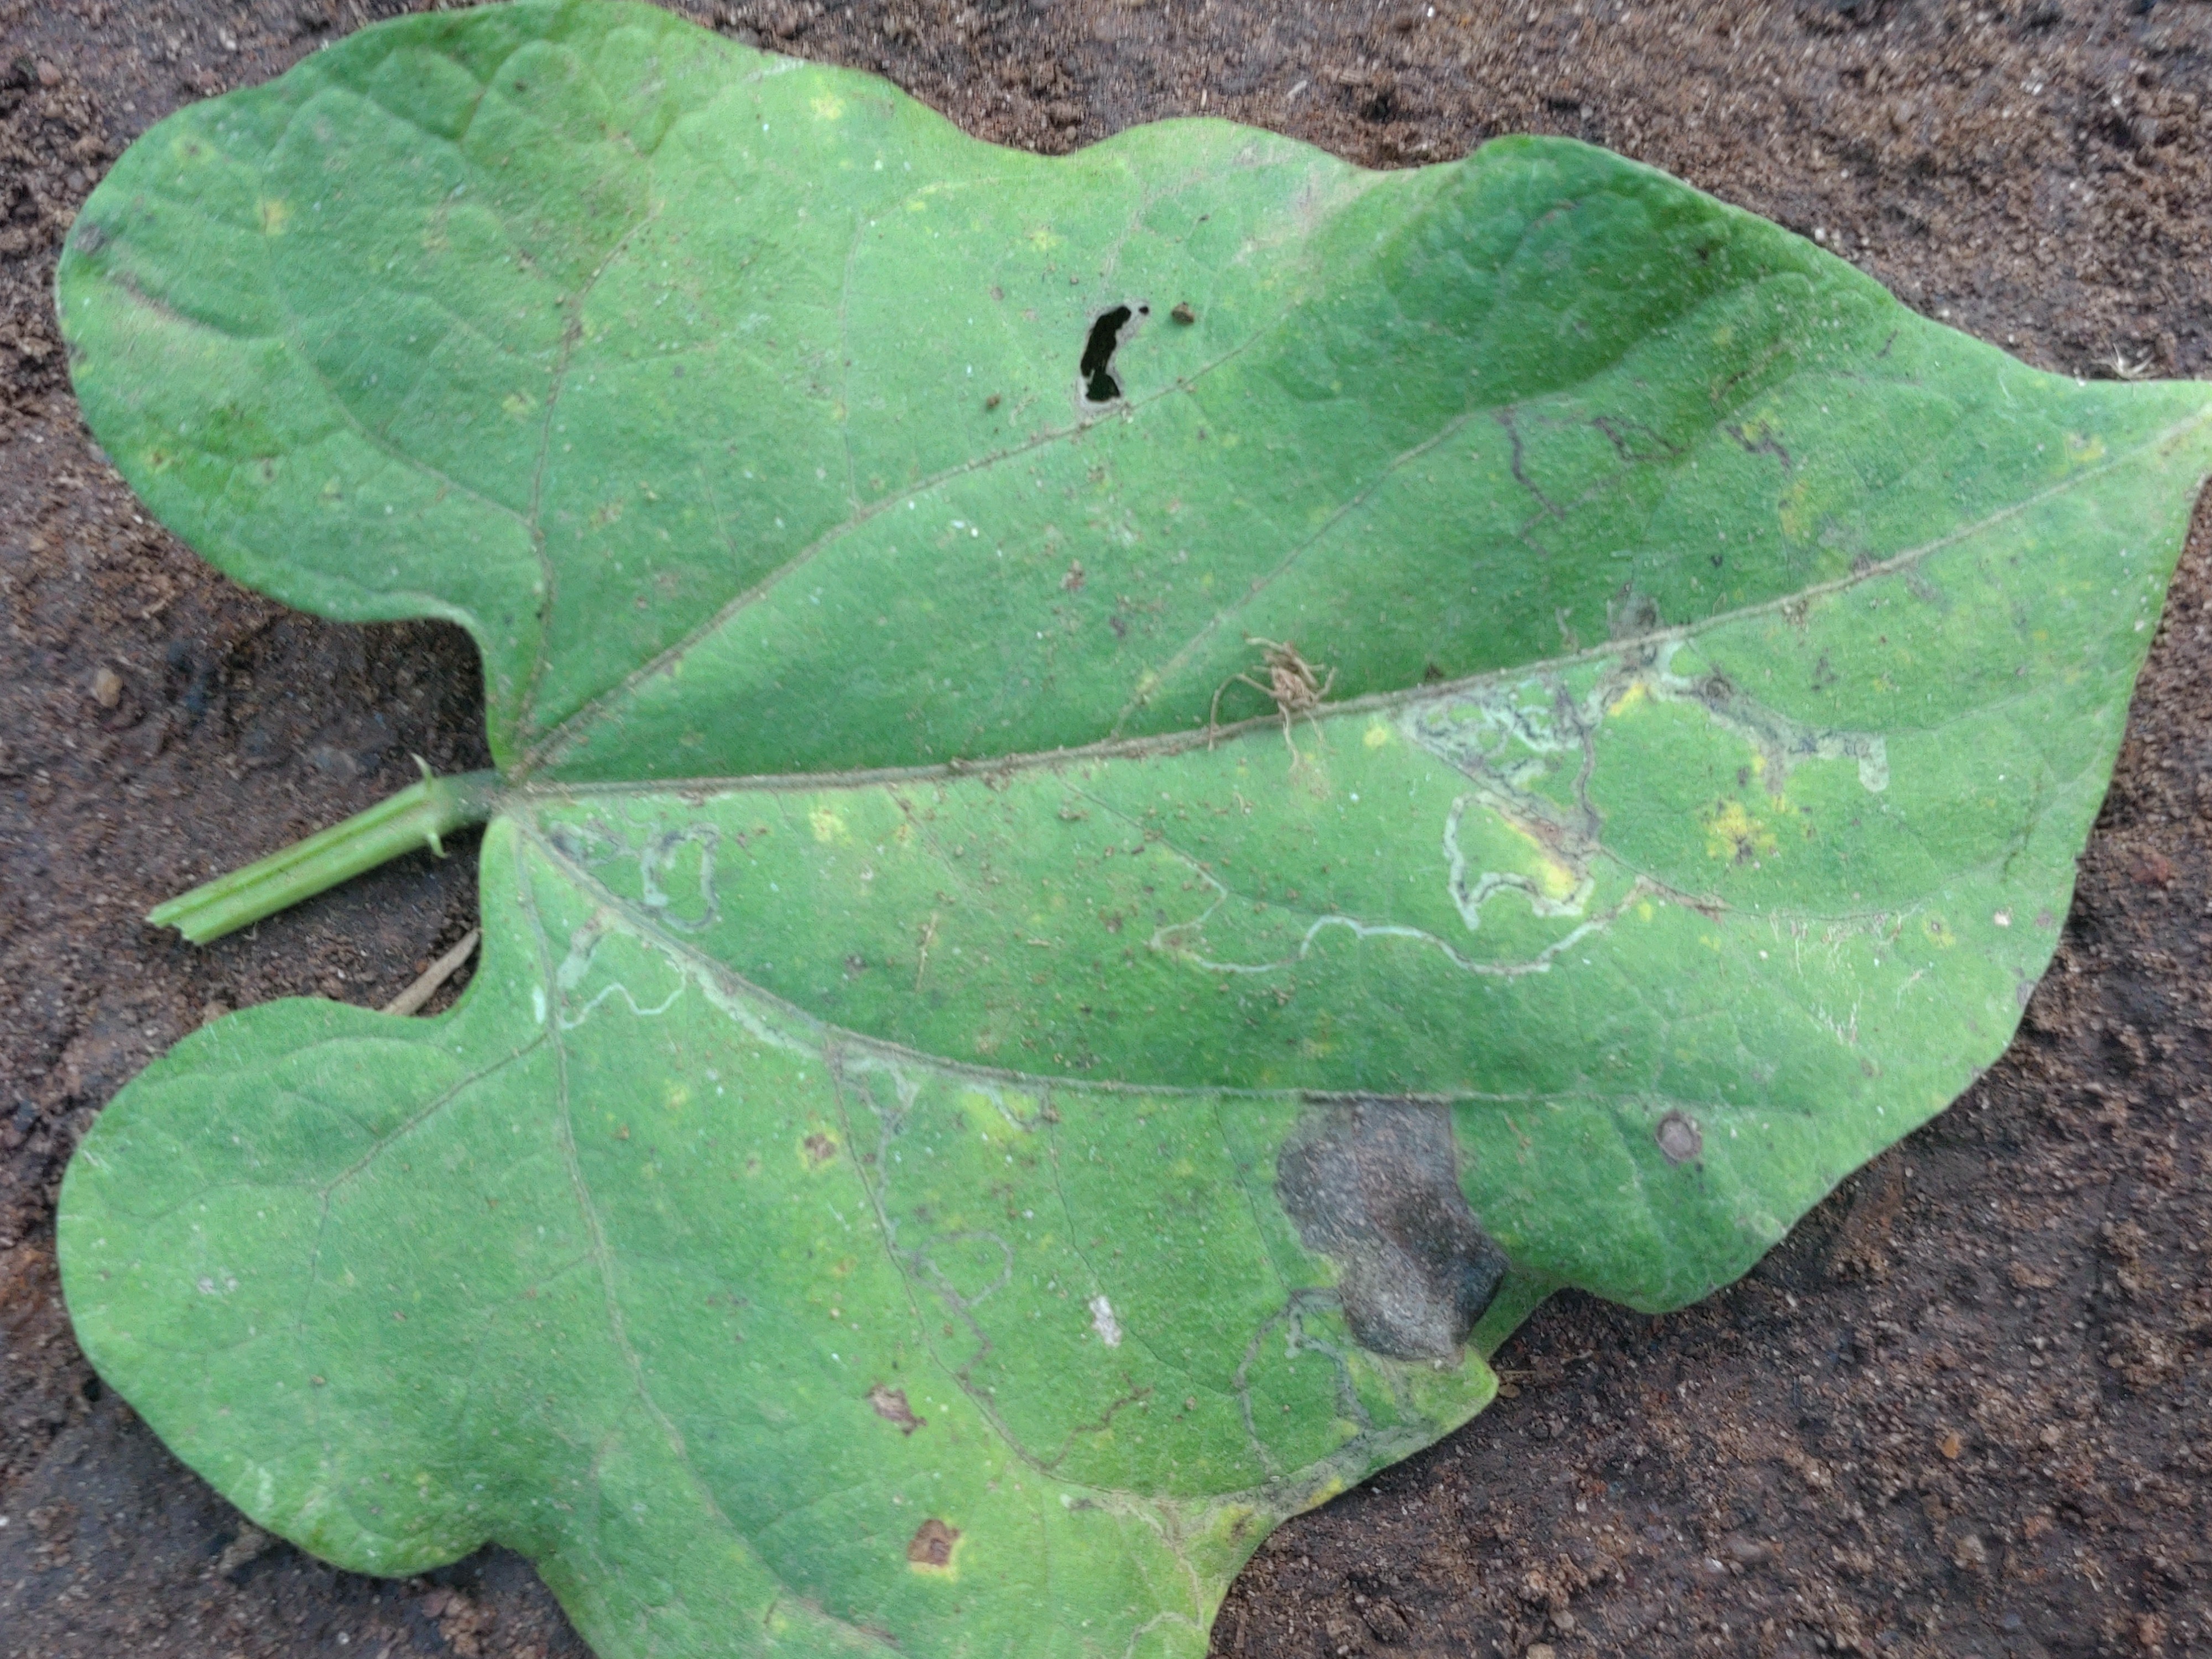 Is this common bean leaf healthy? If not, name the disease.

anthracnose
